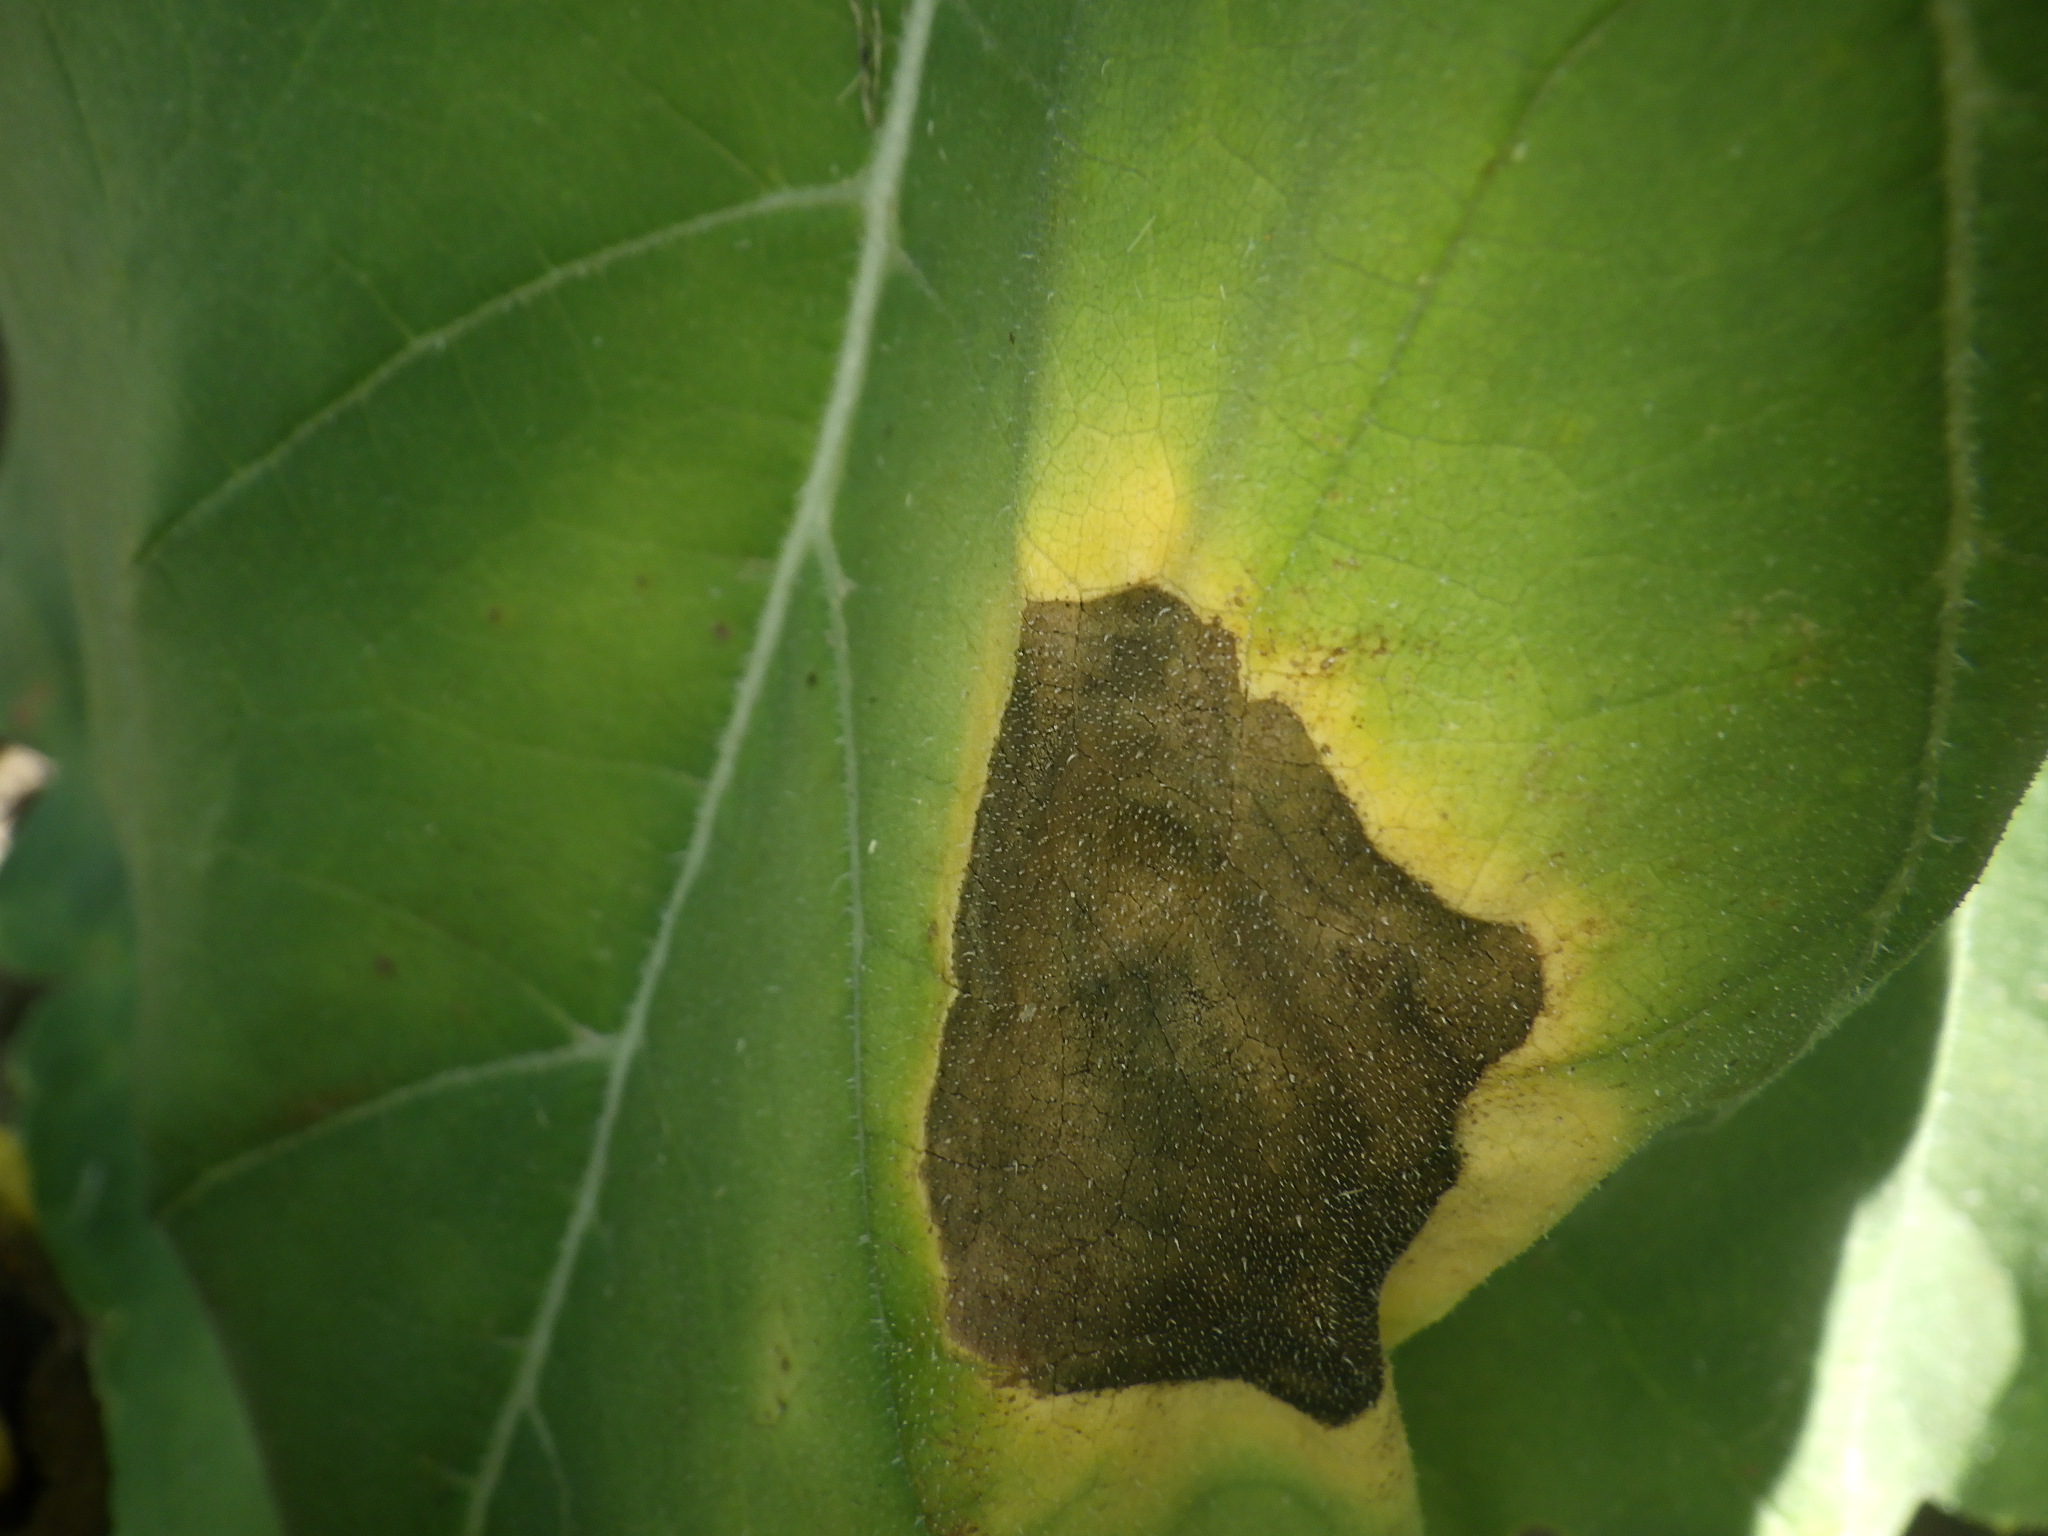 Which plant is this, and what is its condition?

sunflower, alternaria
